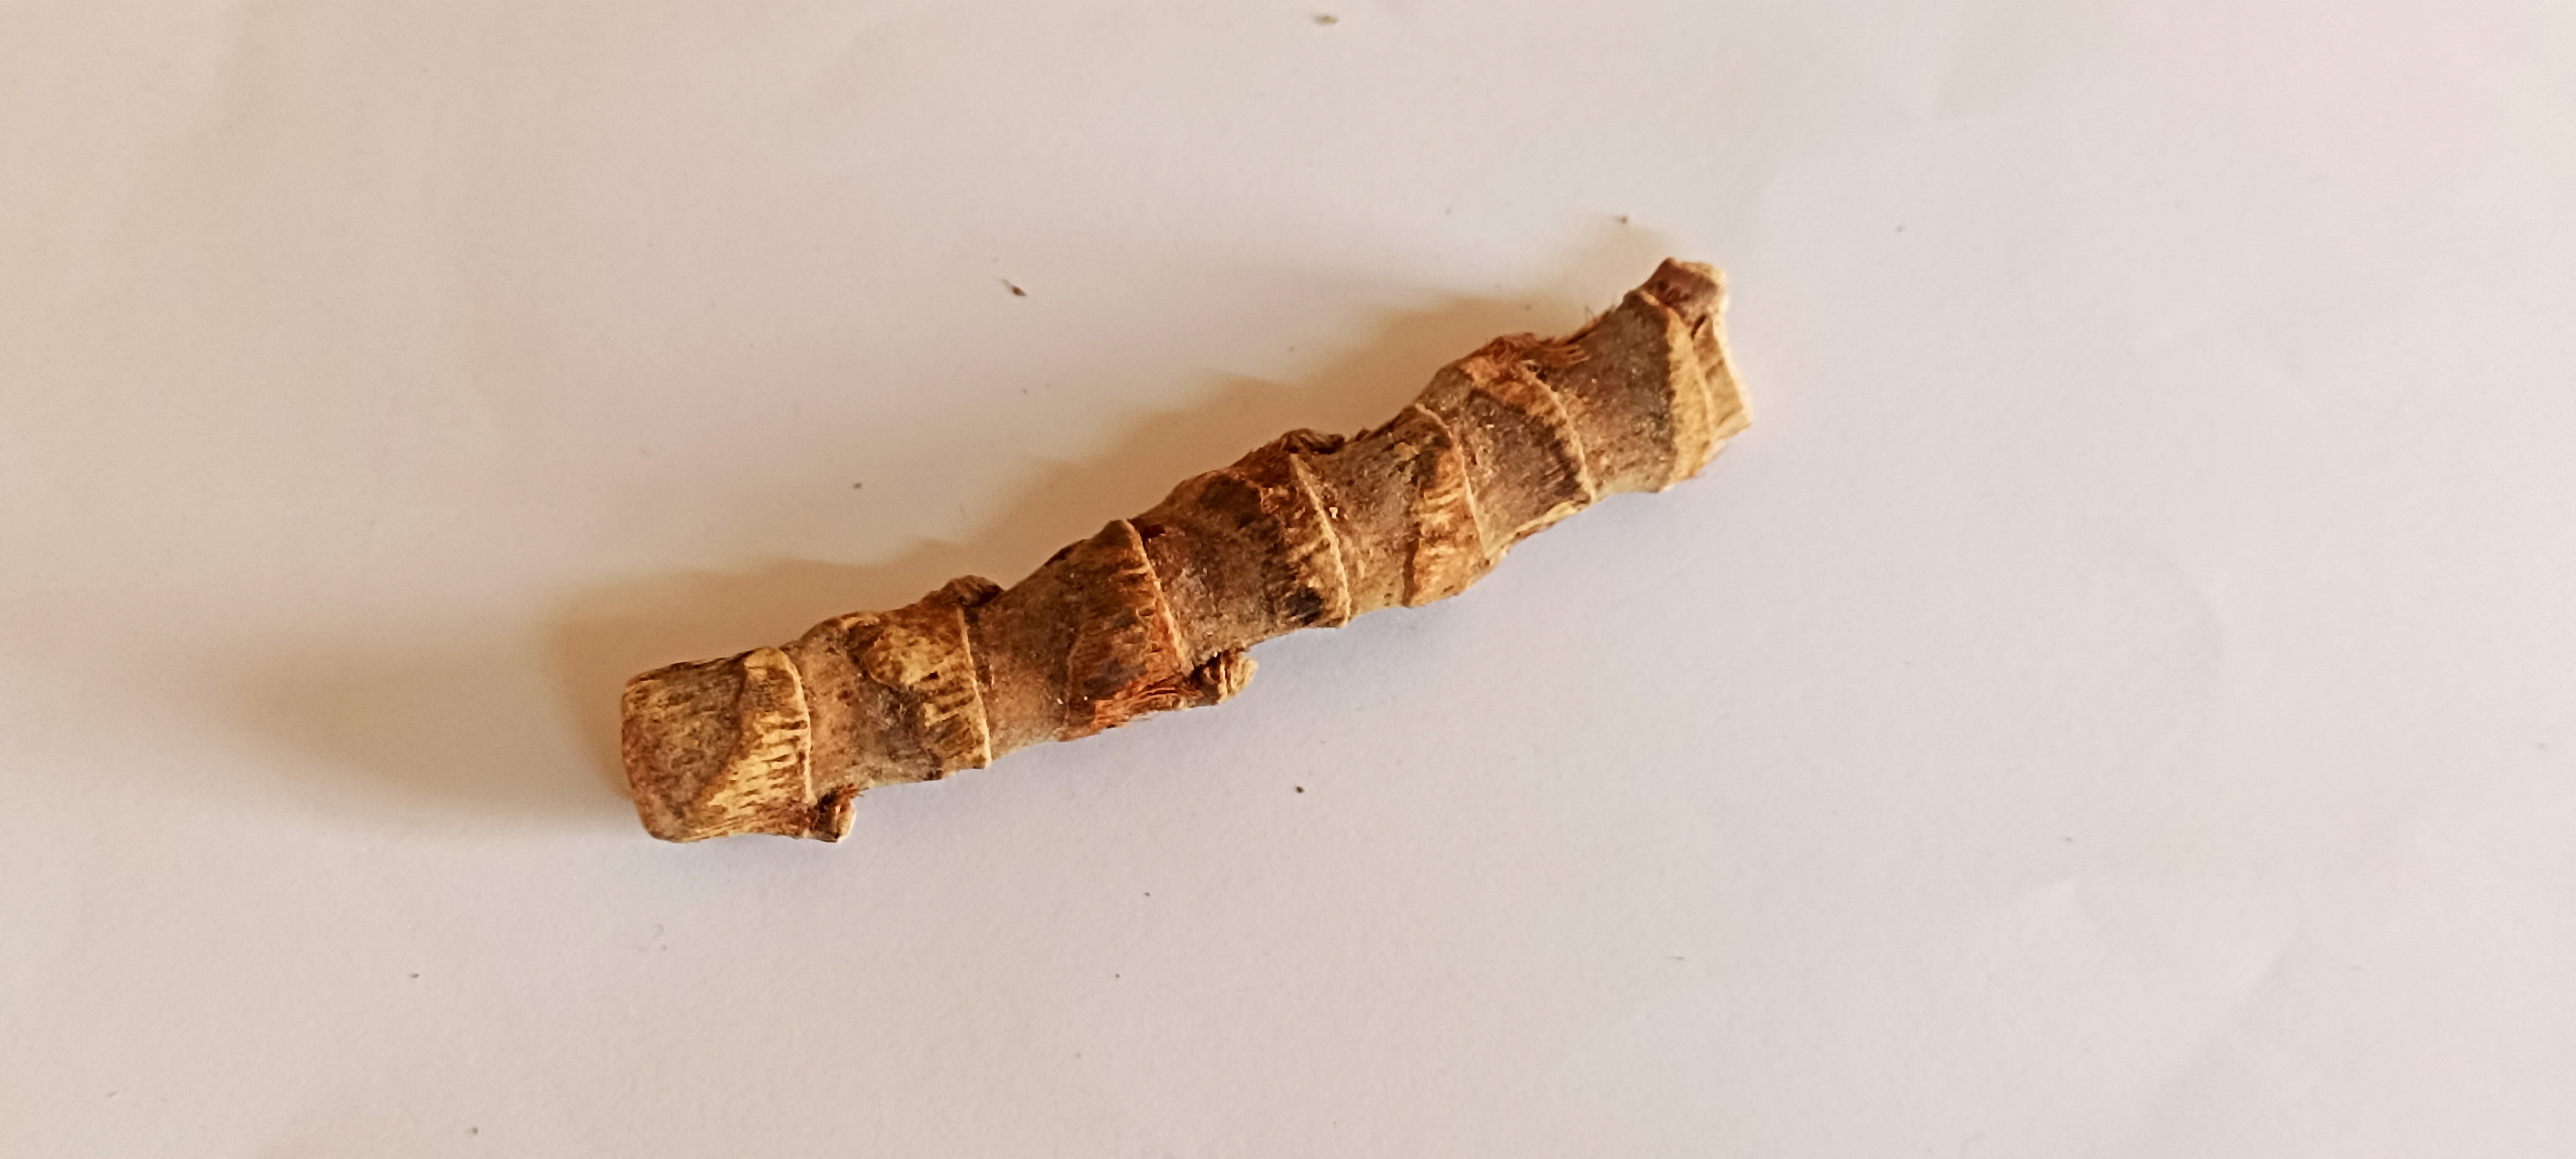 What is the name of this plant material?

vekhand
